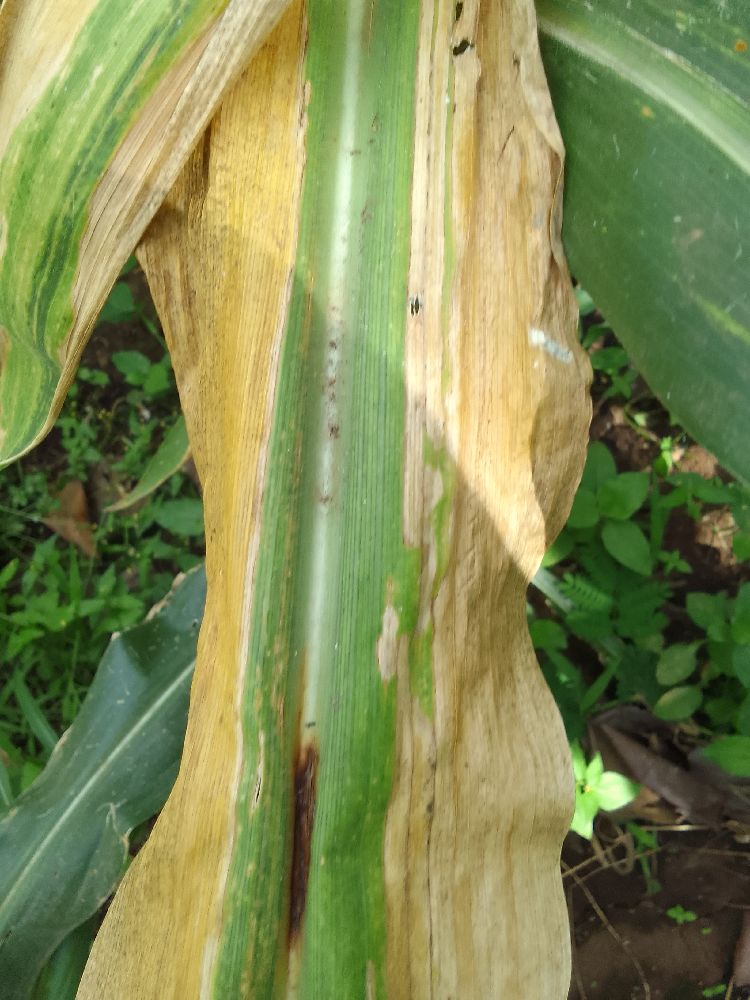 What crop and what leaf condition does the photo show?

maize, maize lethal necrosis
